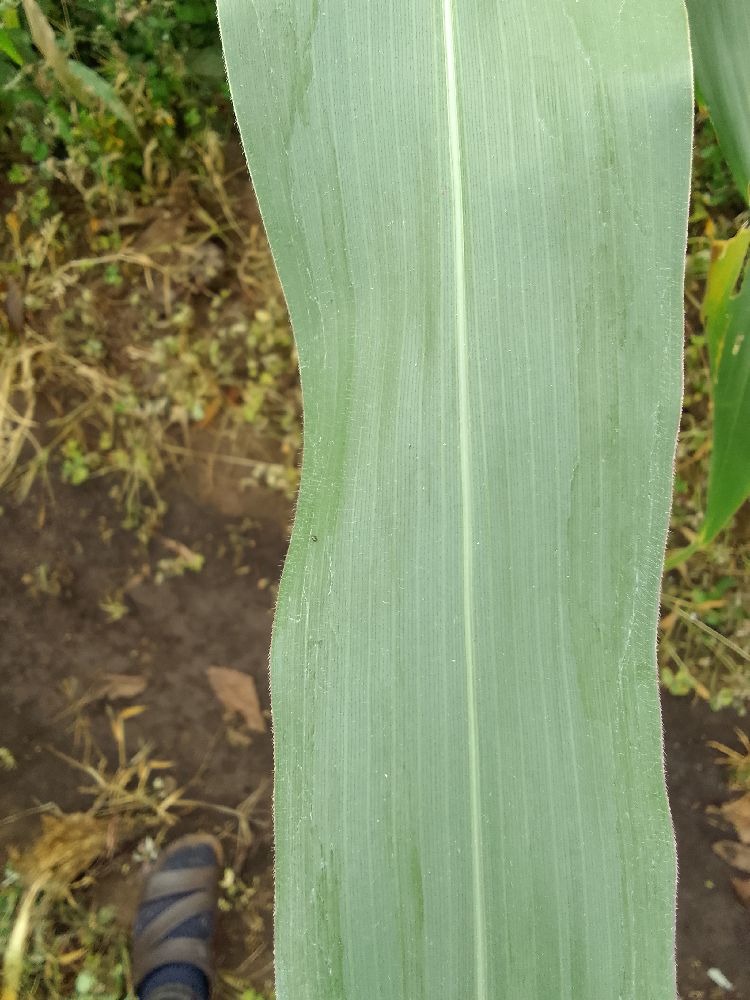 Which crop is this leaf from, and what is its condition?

maize, healthy
